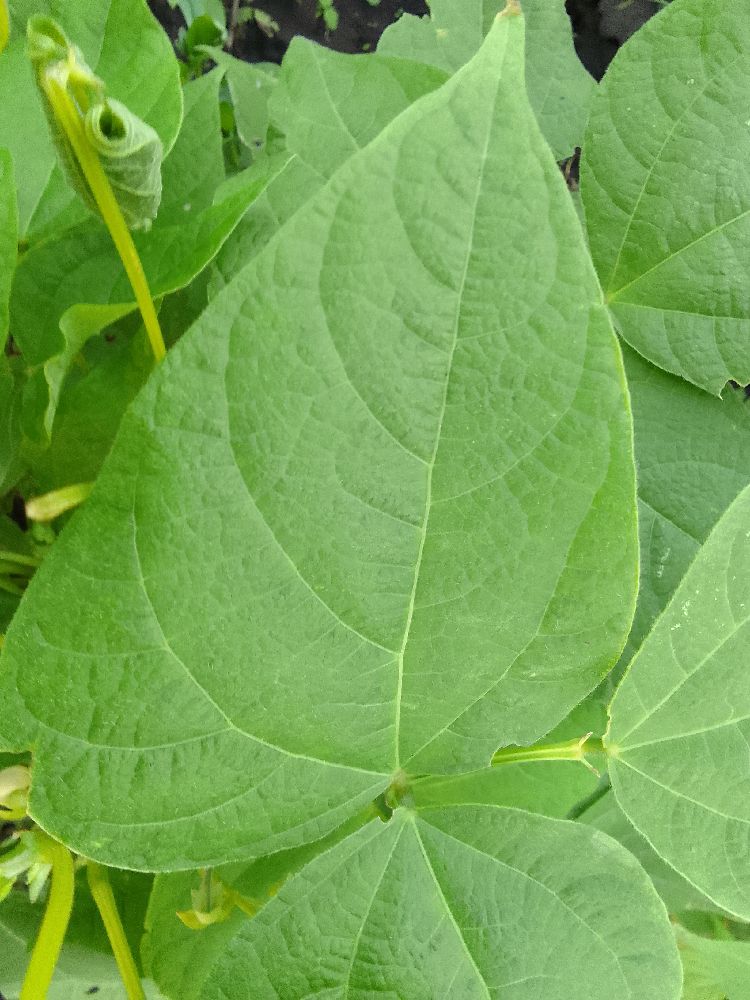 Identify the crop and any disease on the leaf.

common bean, healthy
